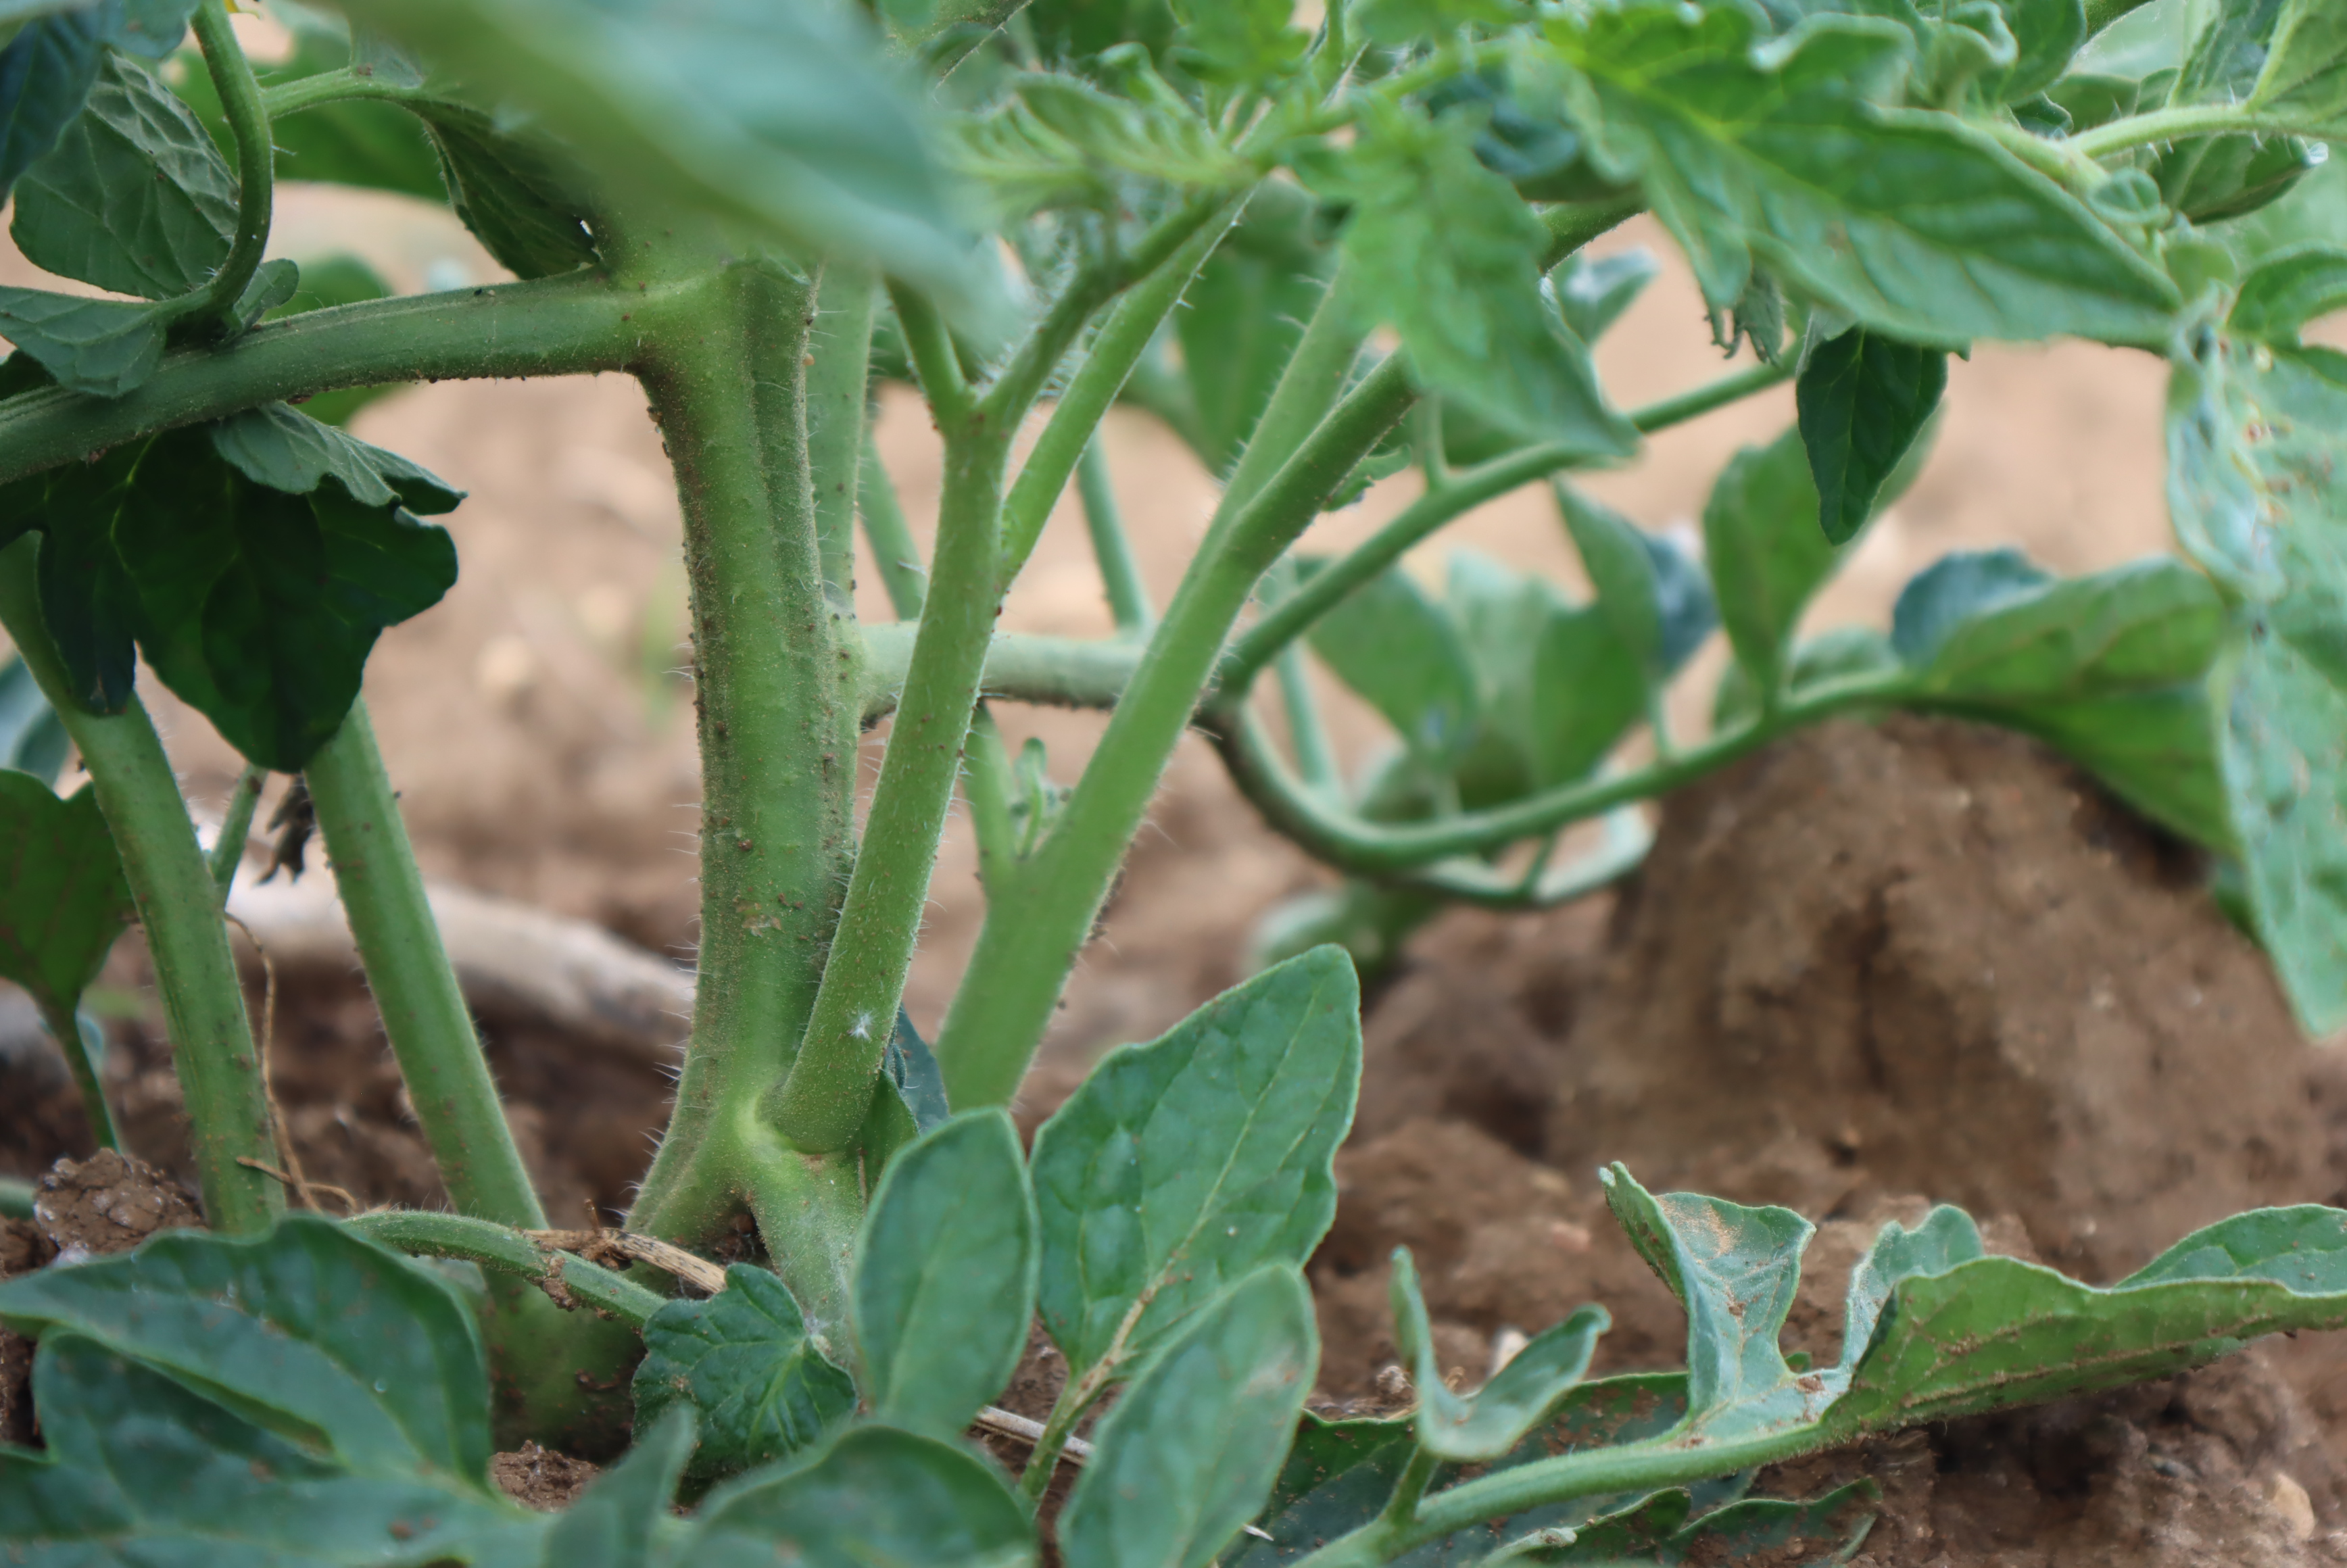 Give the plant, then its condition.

tomato, healthy
